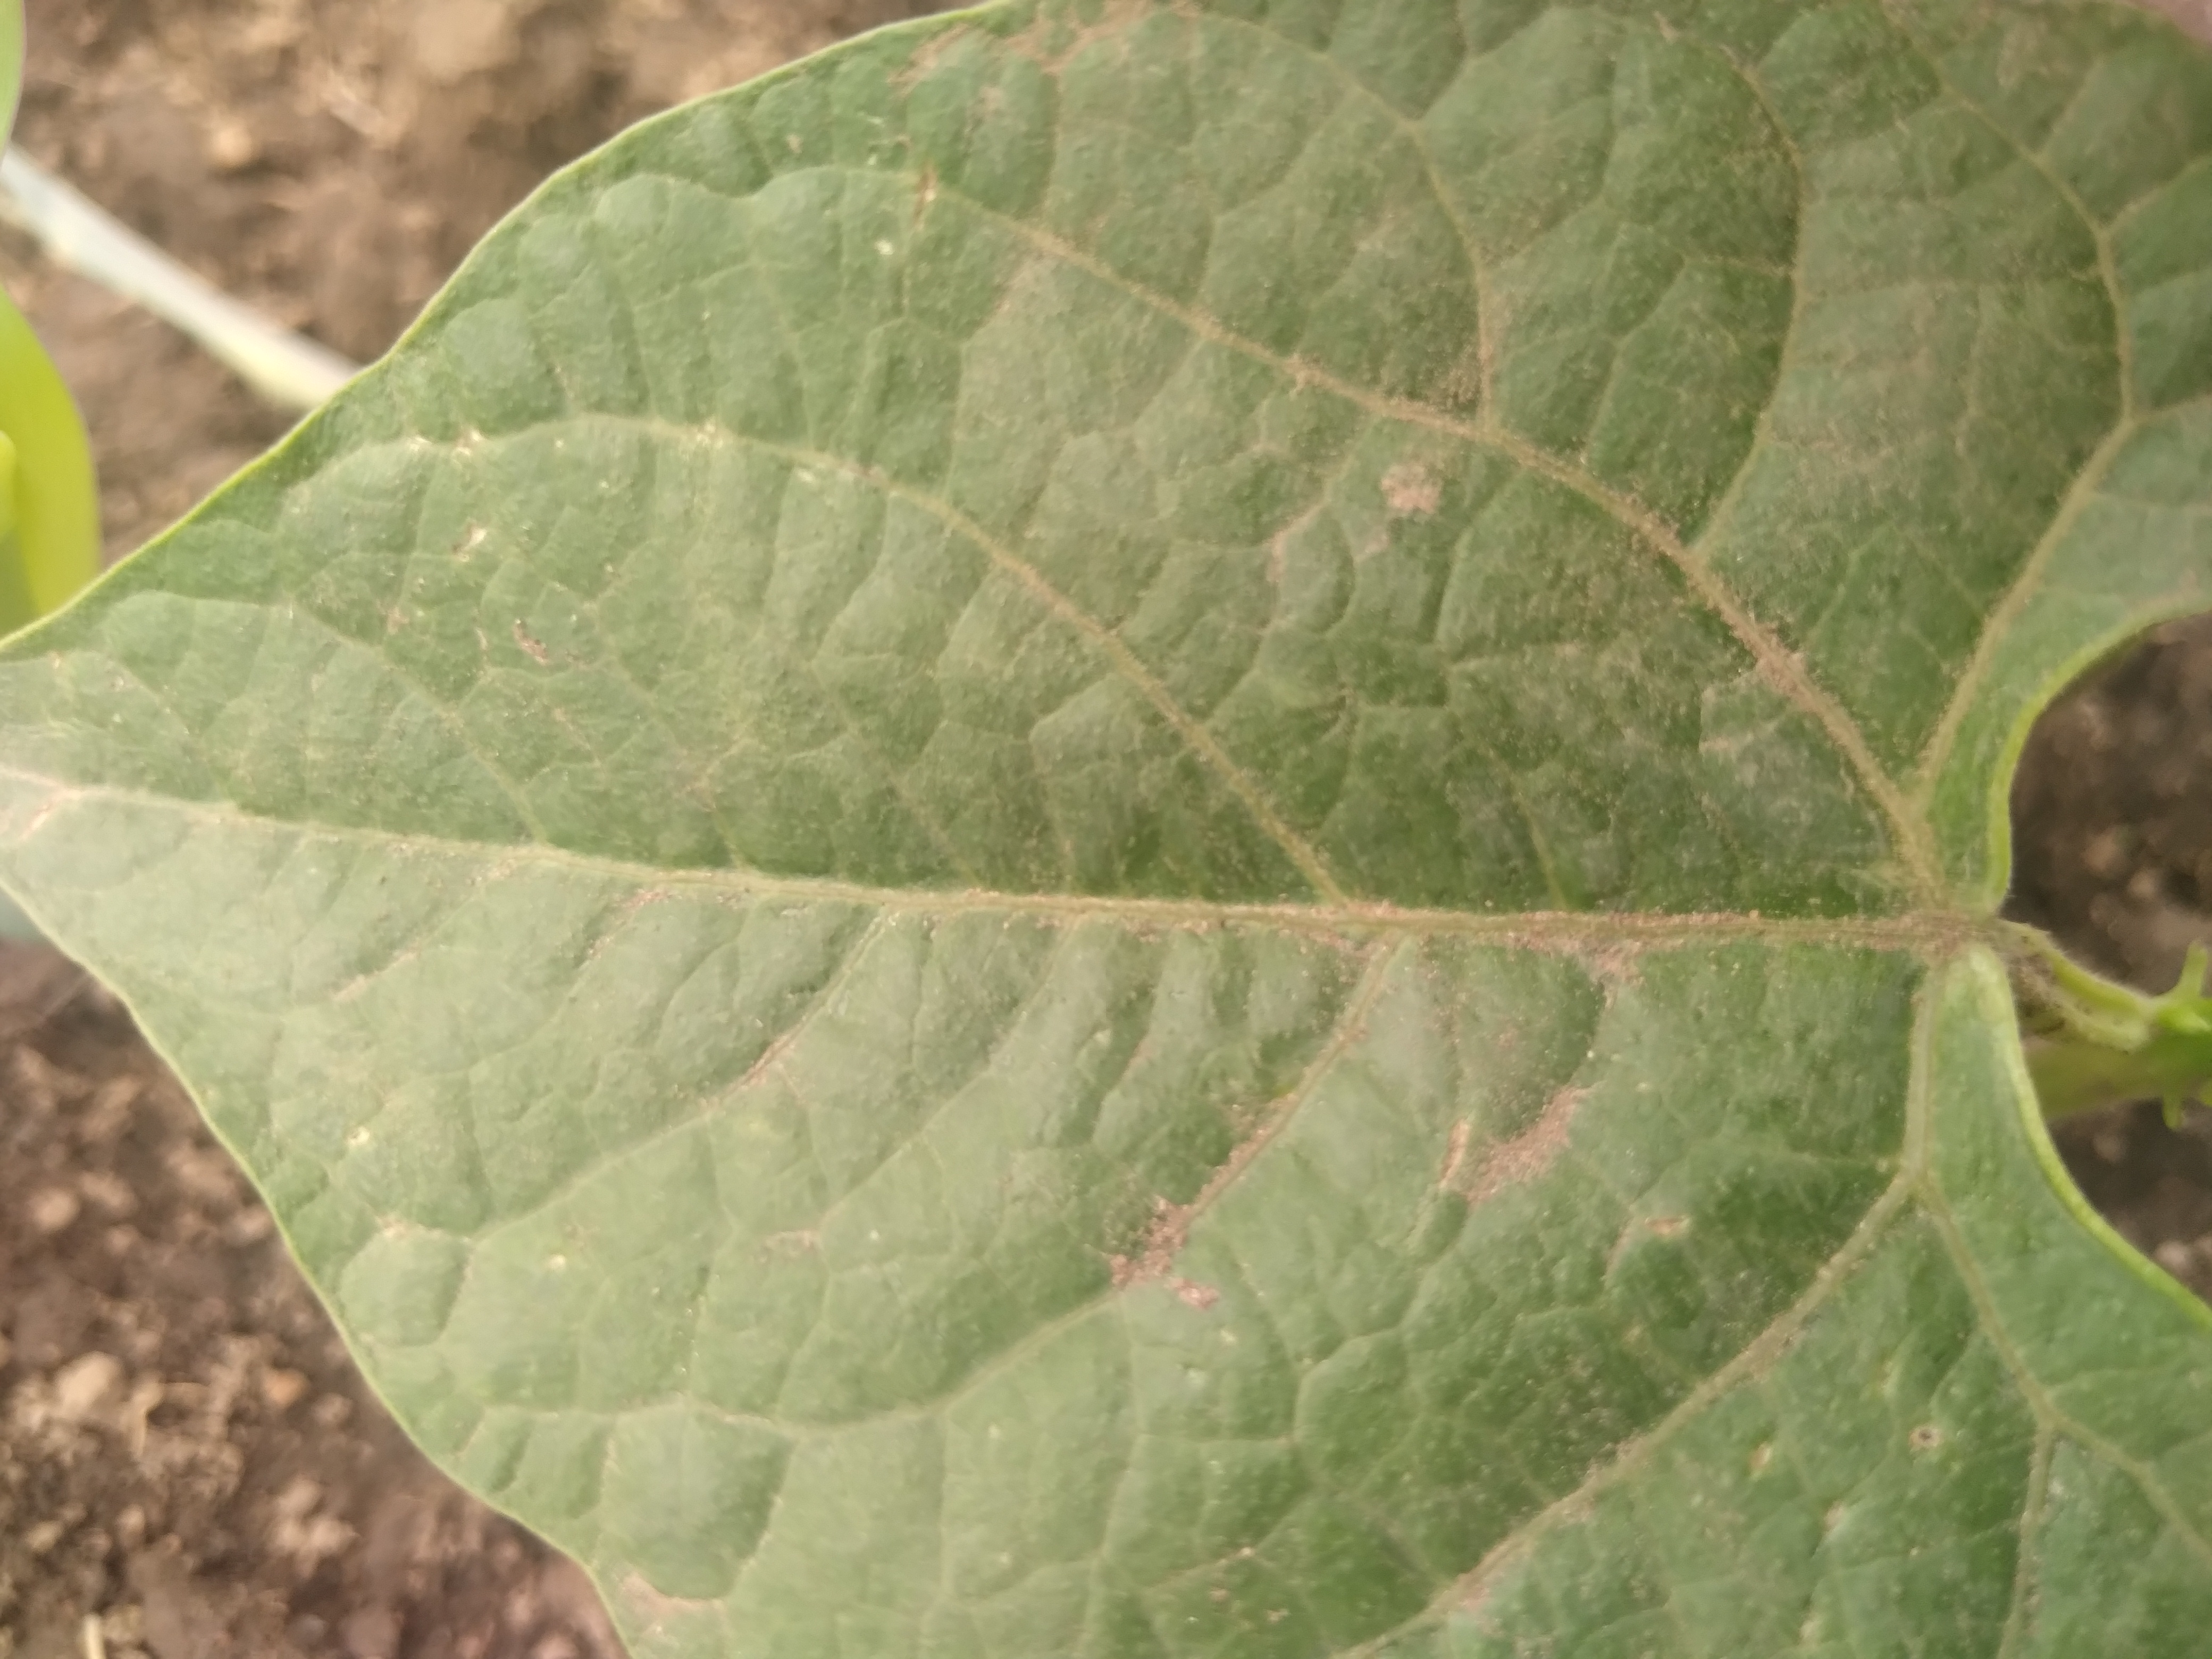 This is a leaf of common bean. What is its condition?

healthy
